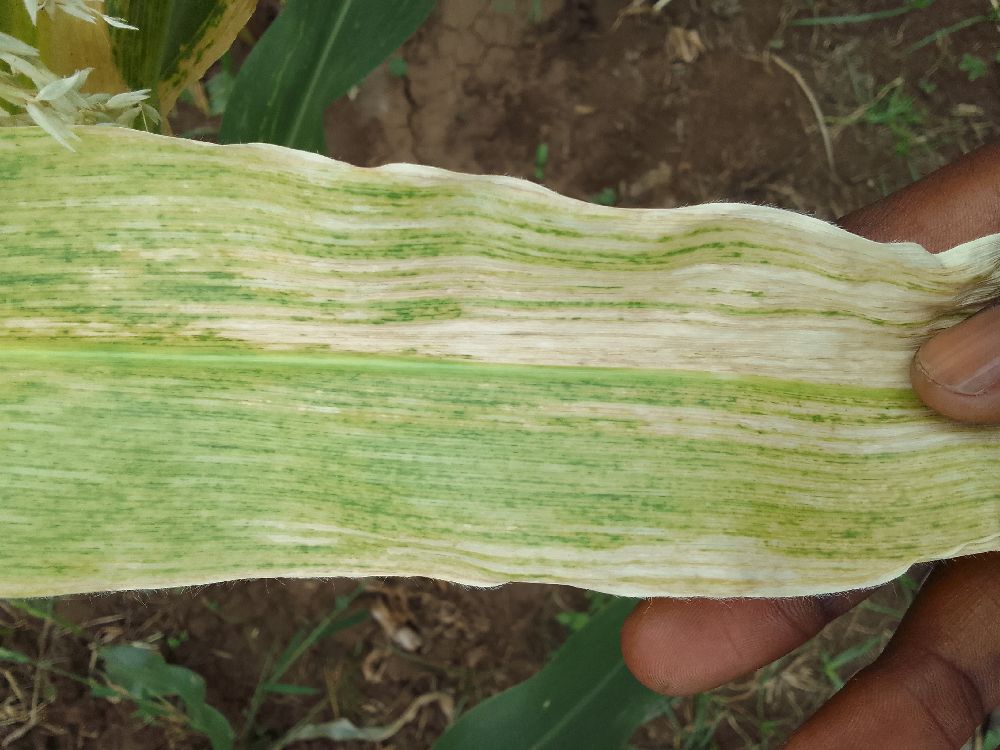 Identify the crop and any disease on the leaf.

maize, maize lethal necrosis
